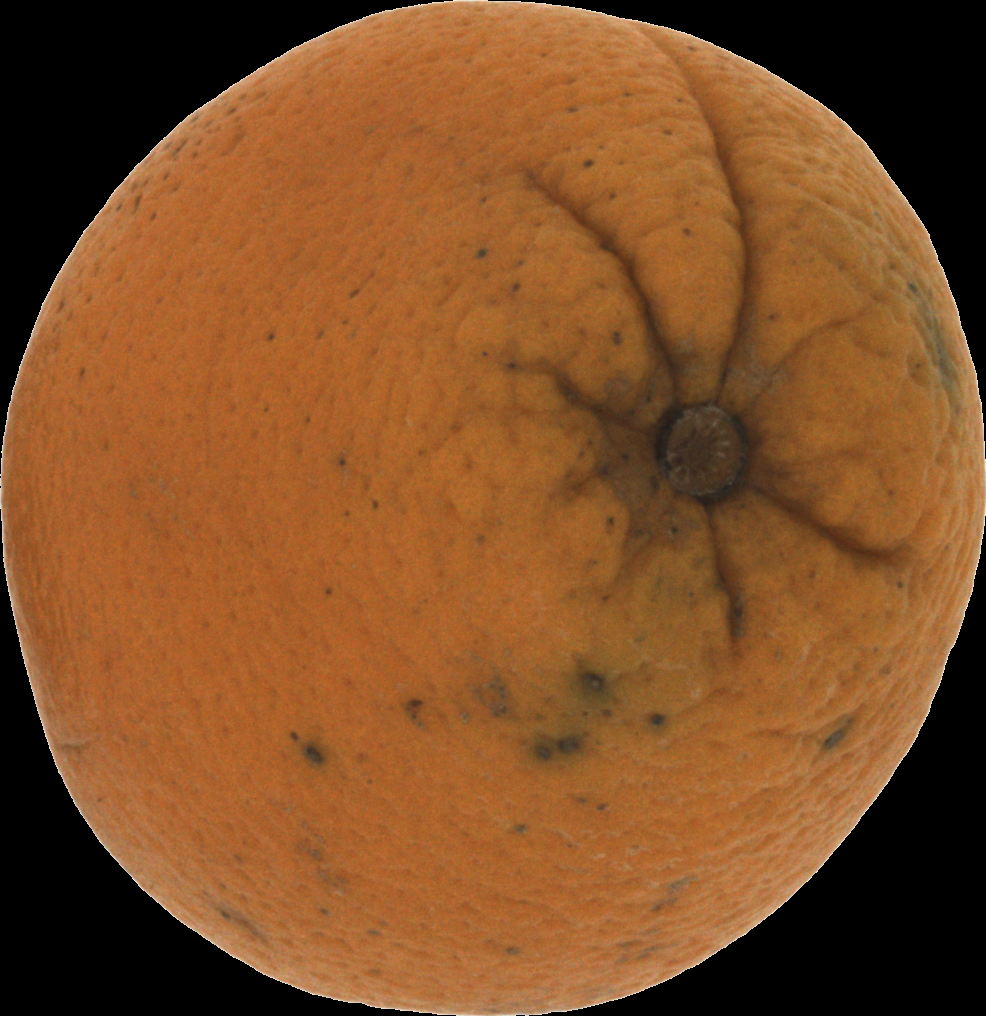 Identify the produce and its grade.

orange, bad
